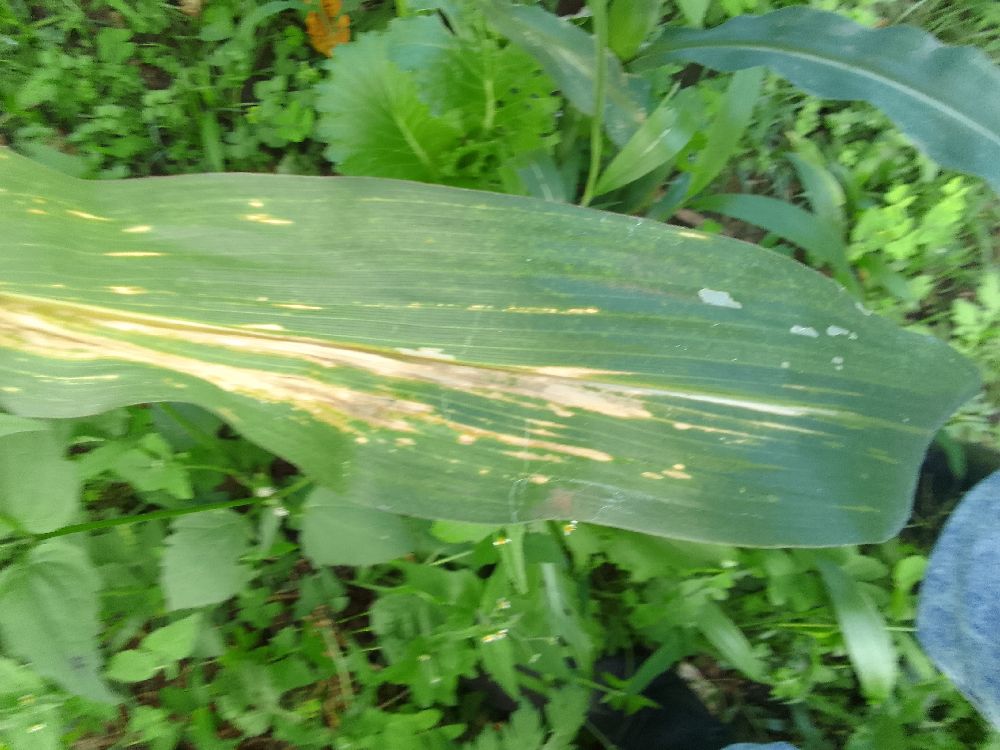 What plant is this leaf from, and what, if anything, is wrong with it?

maize, maize lethal necrosis
